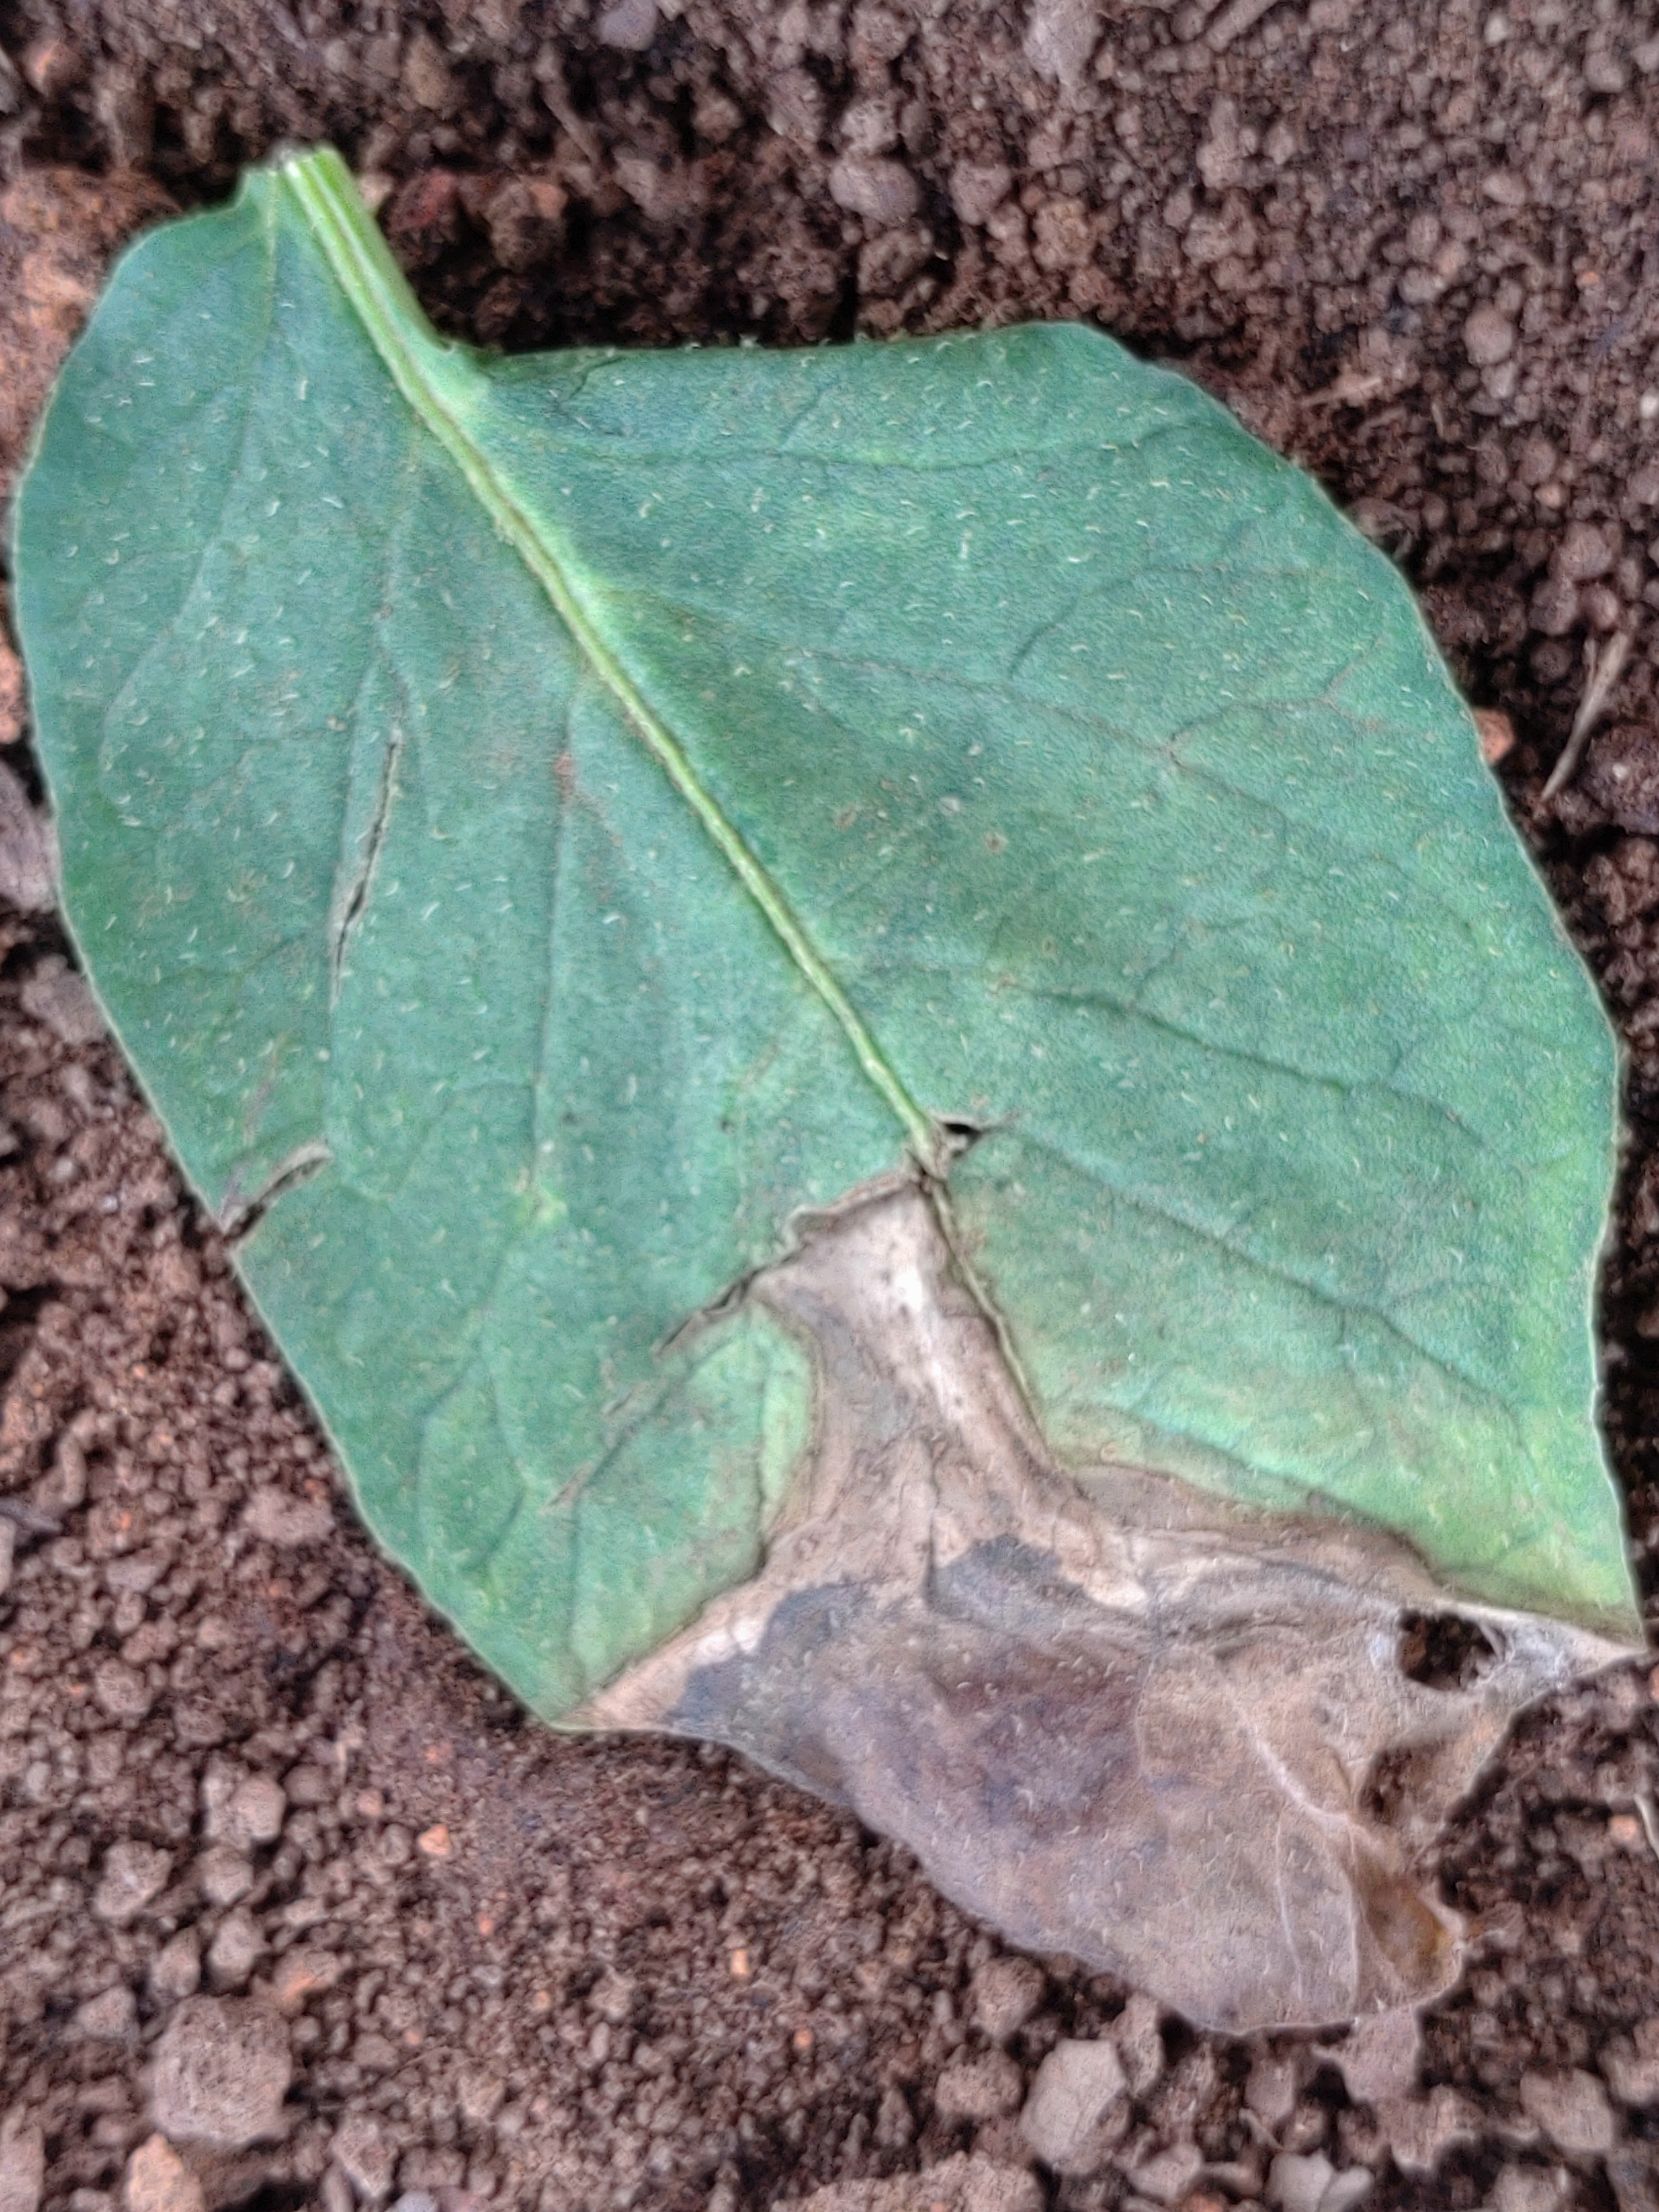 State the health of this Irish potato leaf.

early blight
